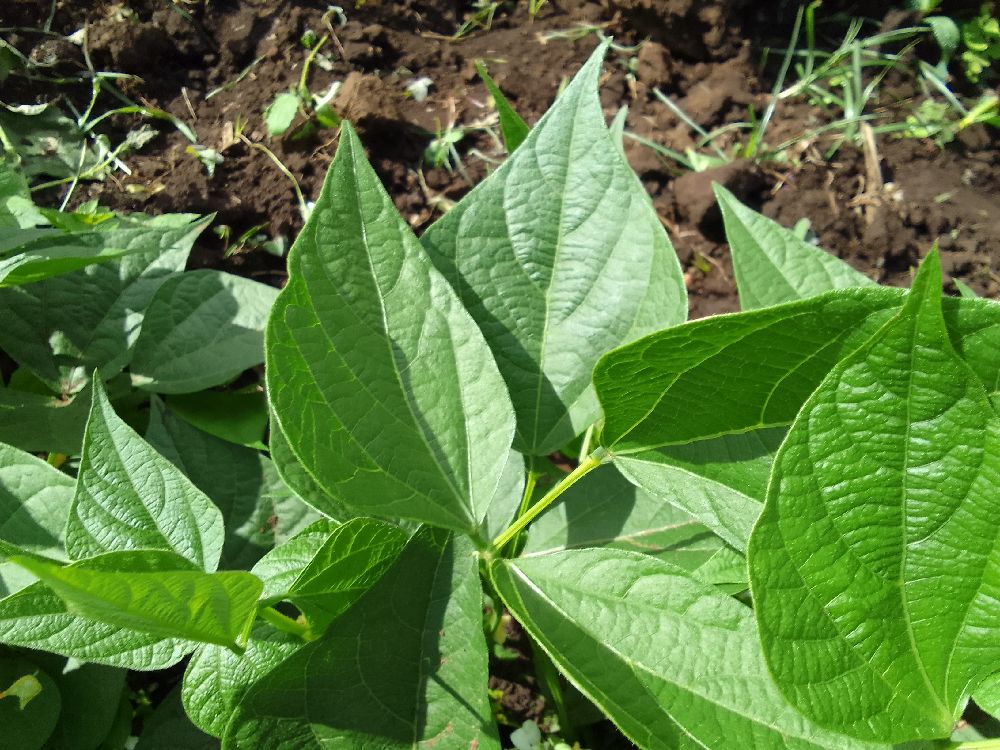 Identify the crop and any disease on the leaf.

common bean, healthy
